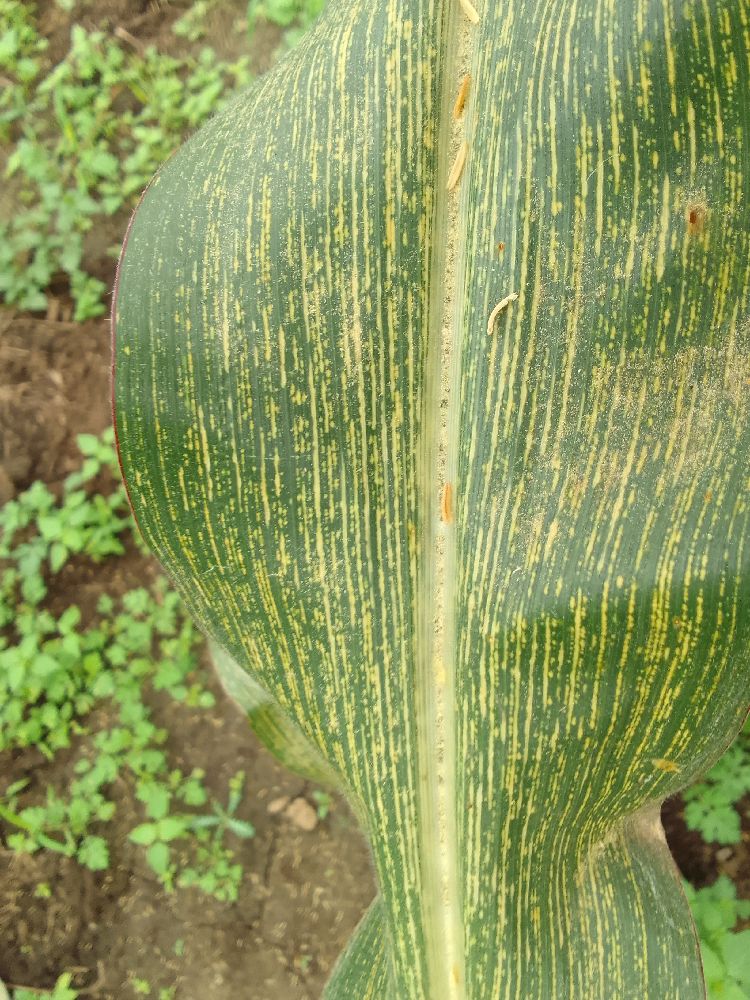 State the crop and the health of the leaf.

maize, maize streak virus
